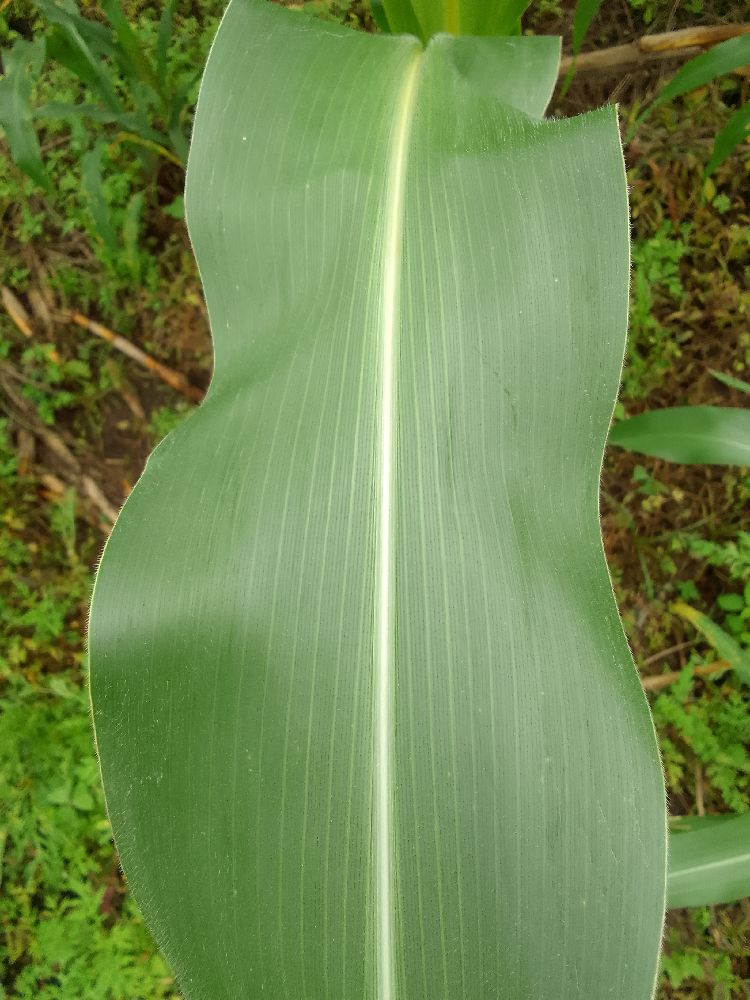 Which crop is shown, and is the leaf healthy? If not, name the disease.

maize, healthy
